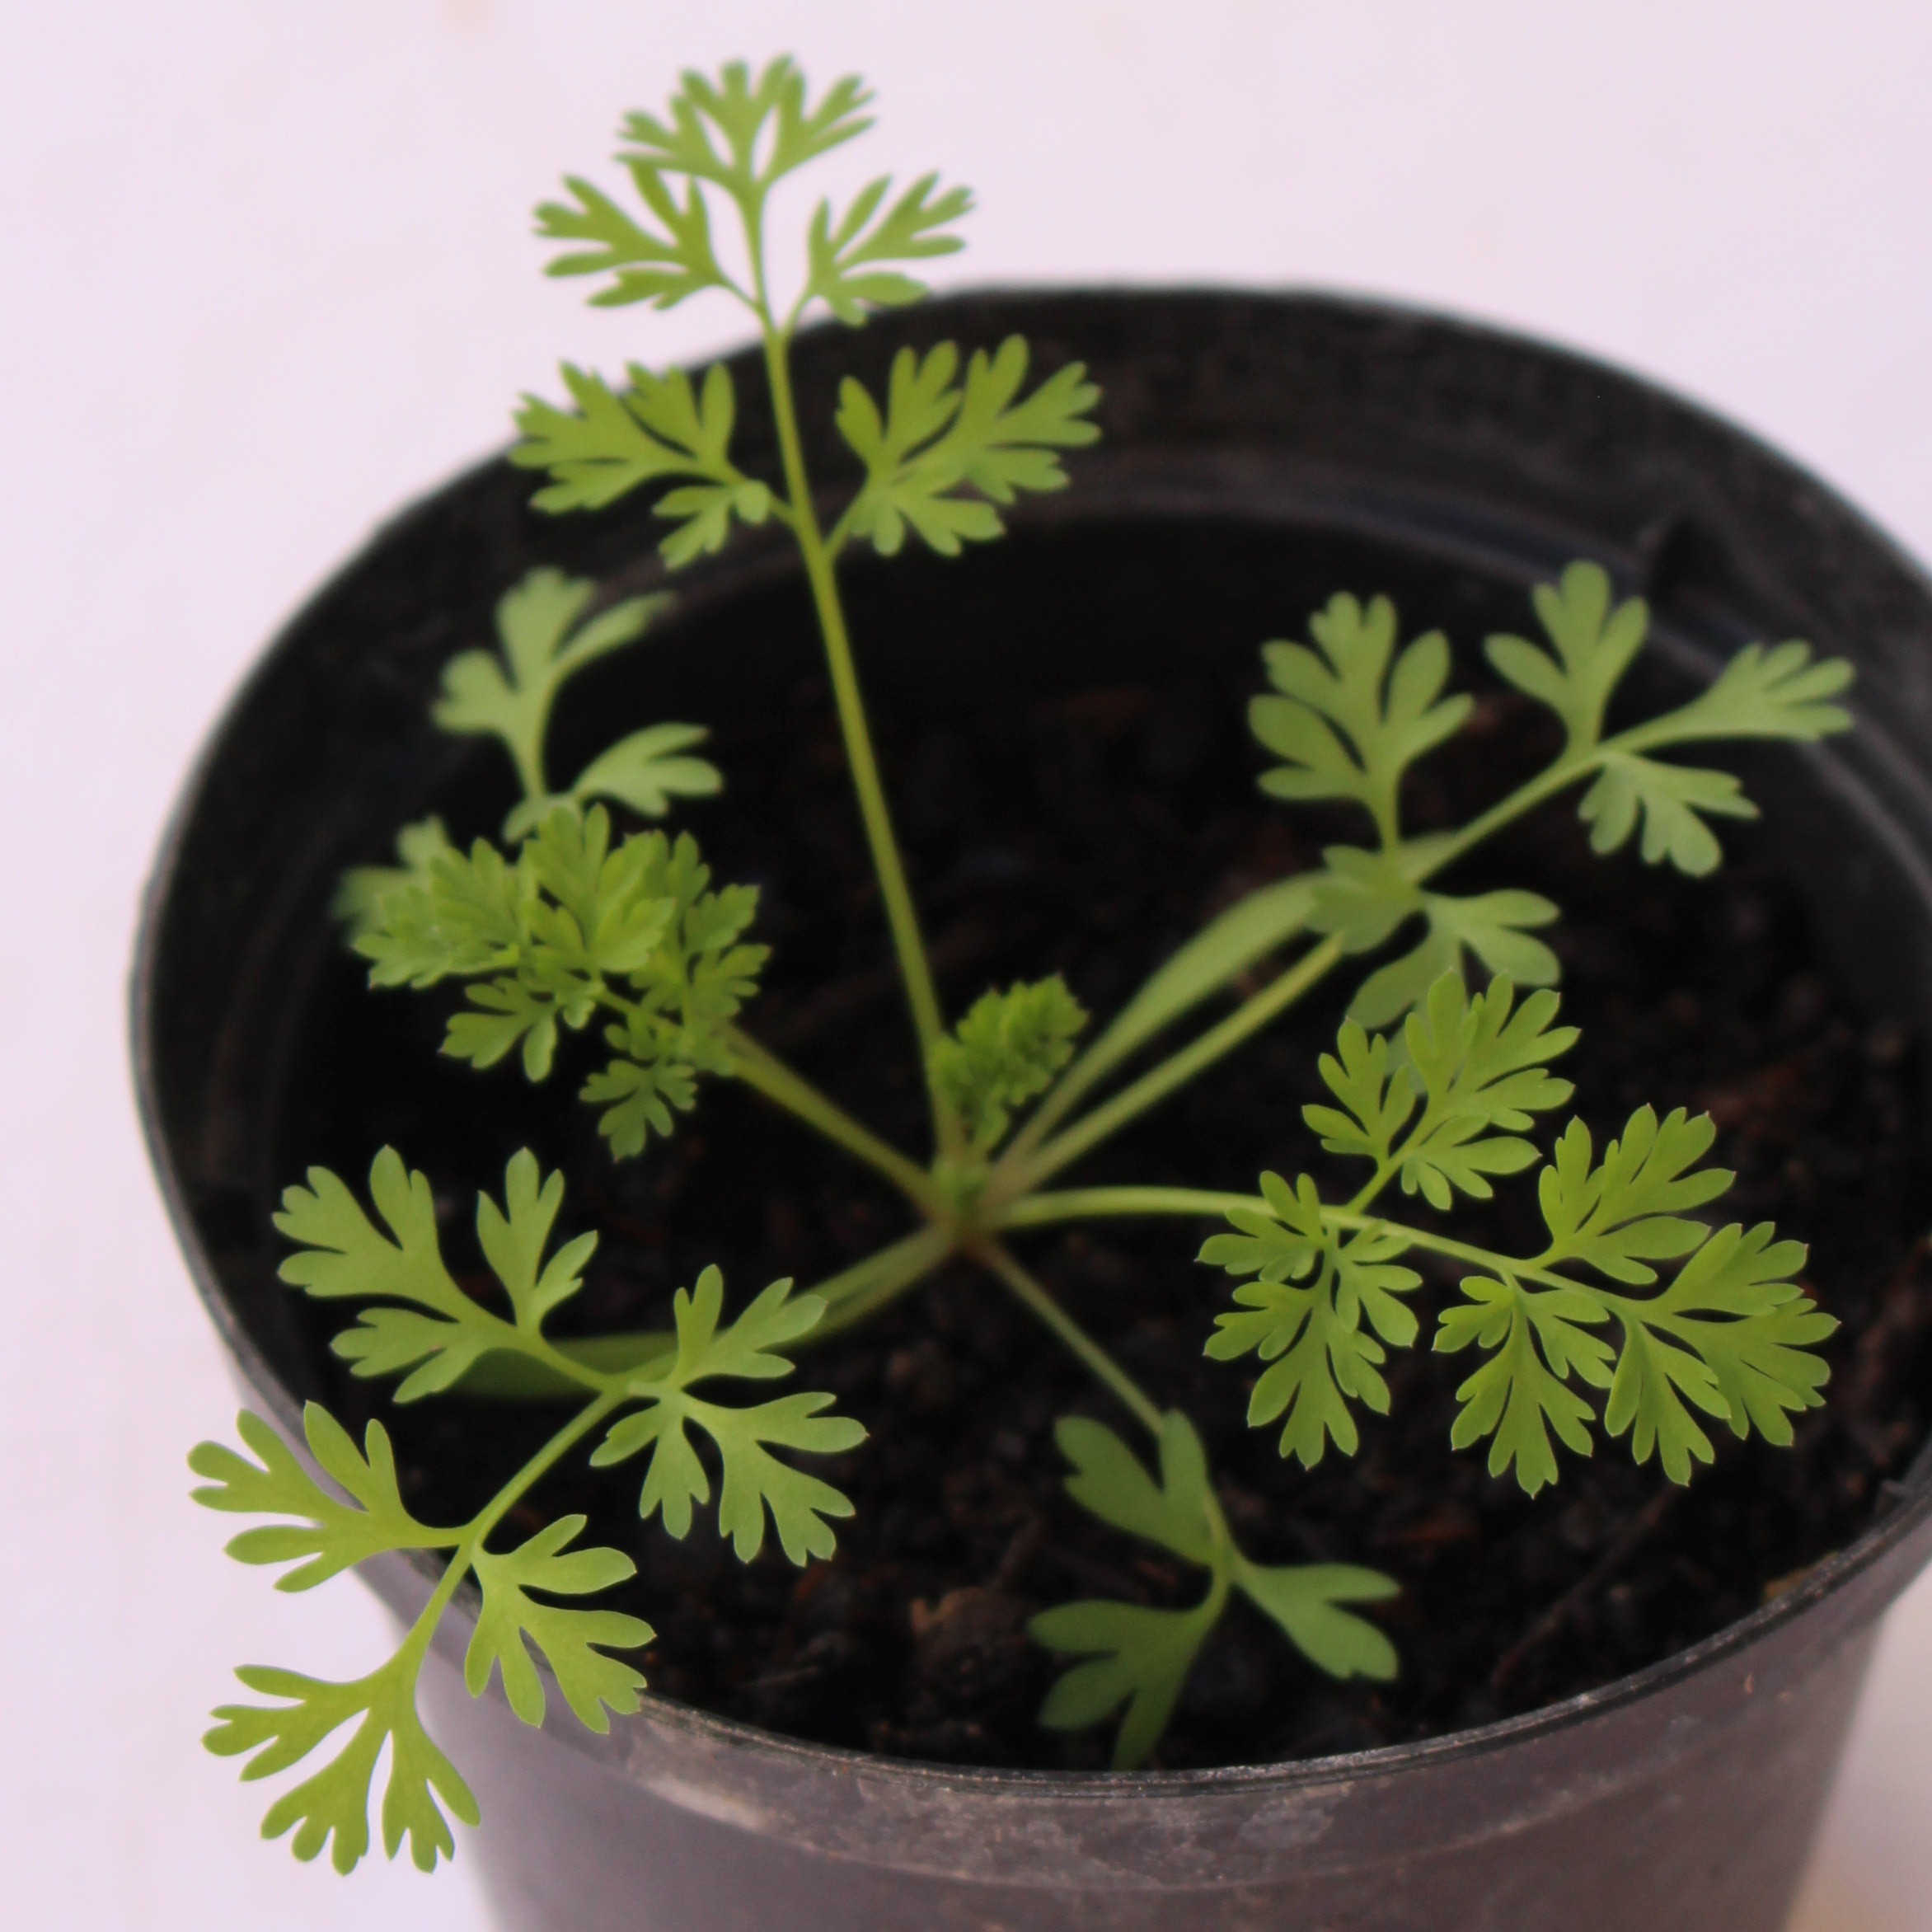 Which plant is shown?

Fumaria officinalis
